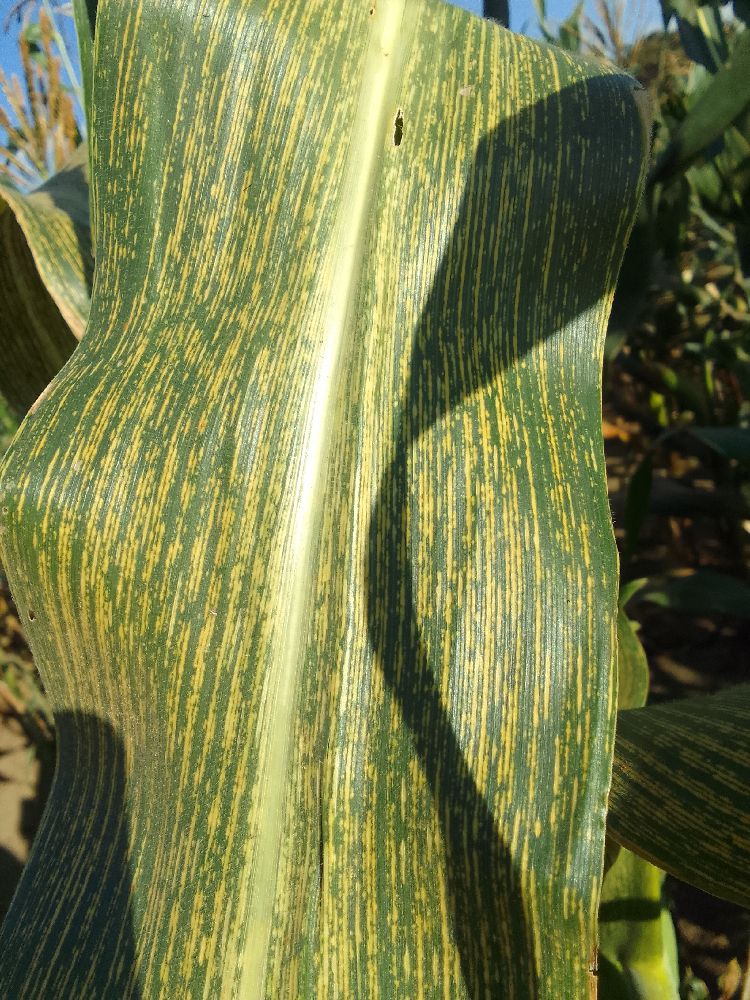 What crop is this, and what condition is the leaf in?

maize, maize streak virus
